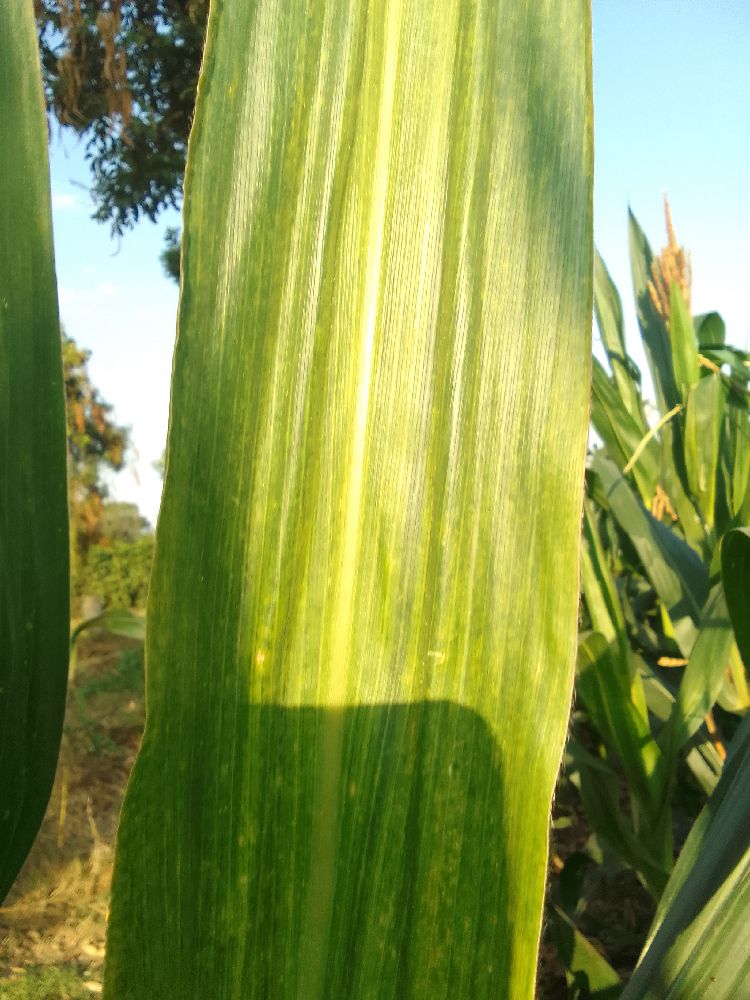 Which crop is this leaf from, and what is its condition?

maize, maize lethal necrosis
